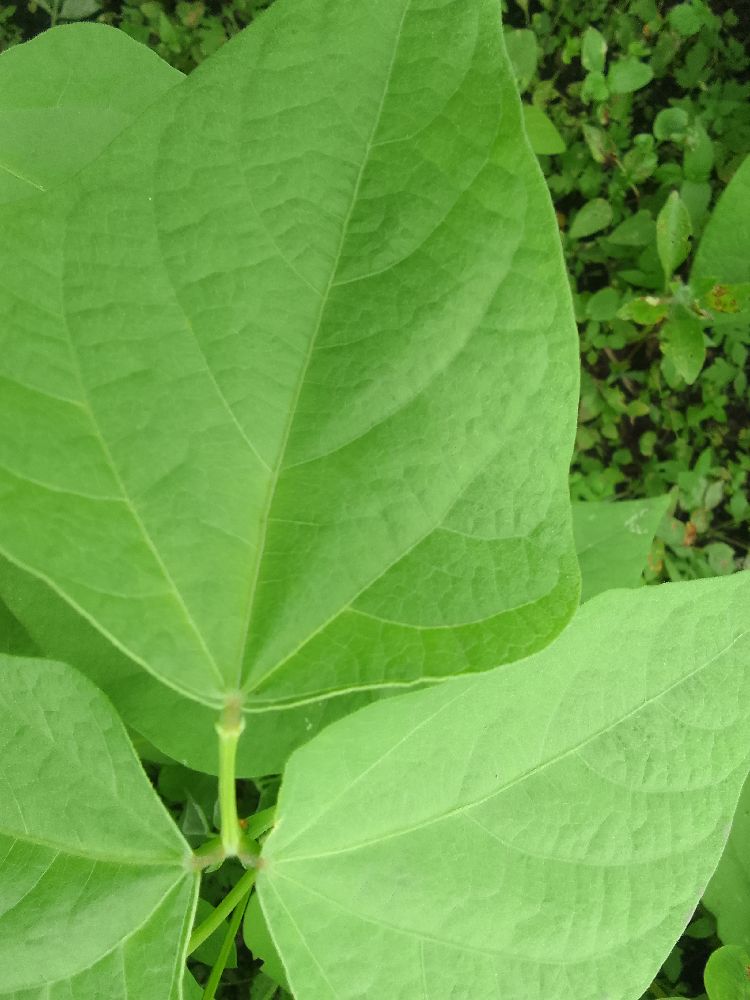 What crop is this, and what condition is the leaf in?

common bean, healthy
